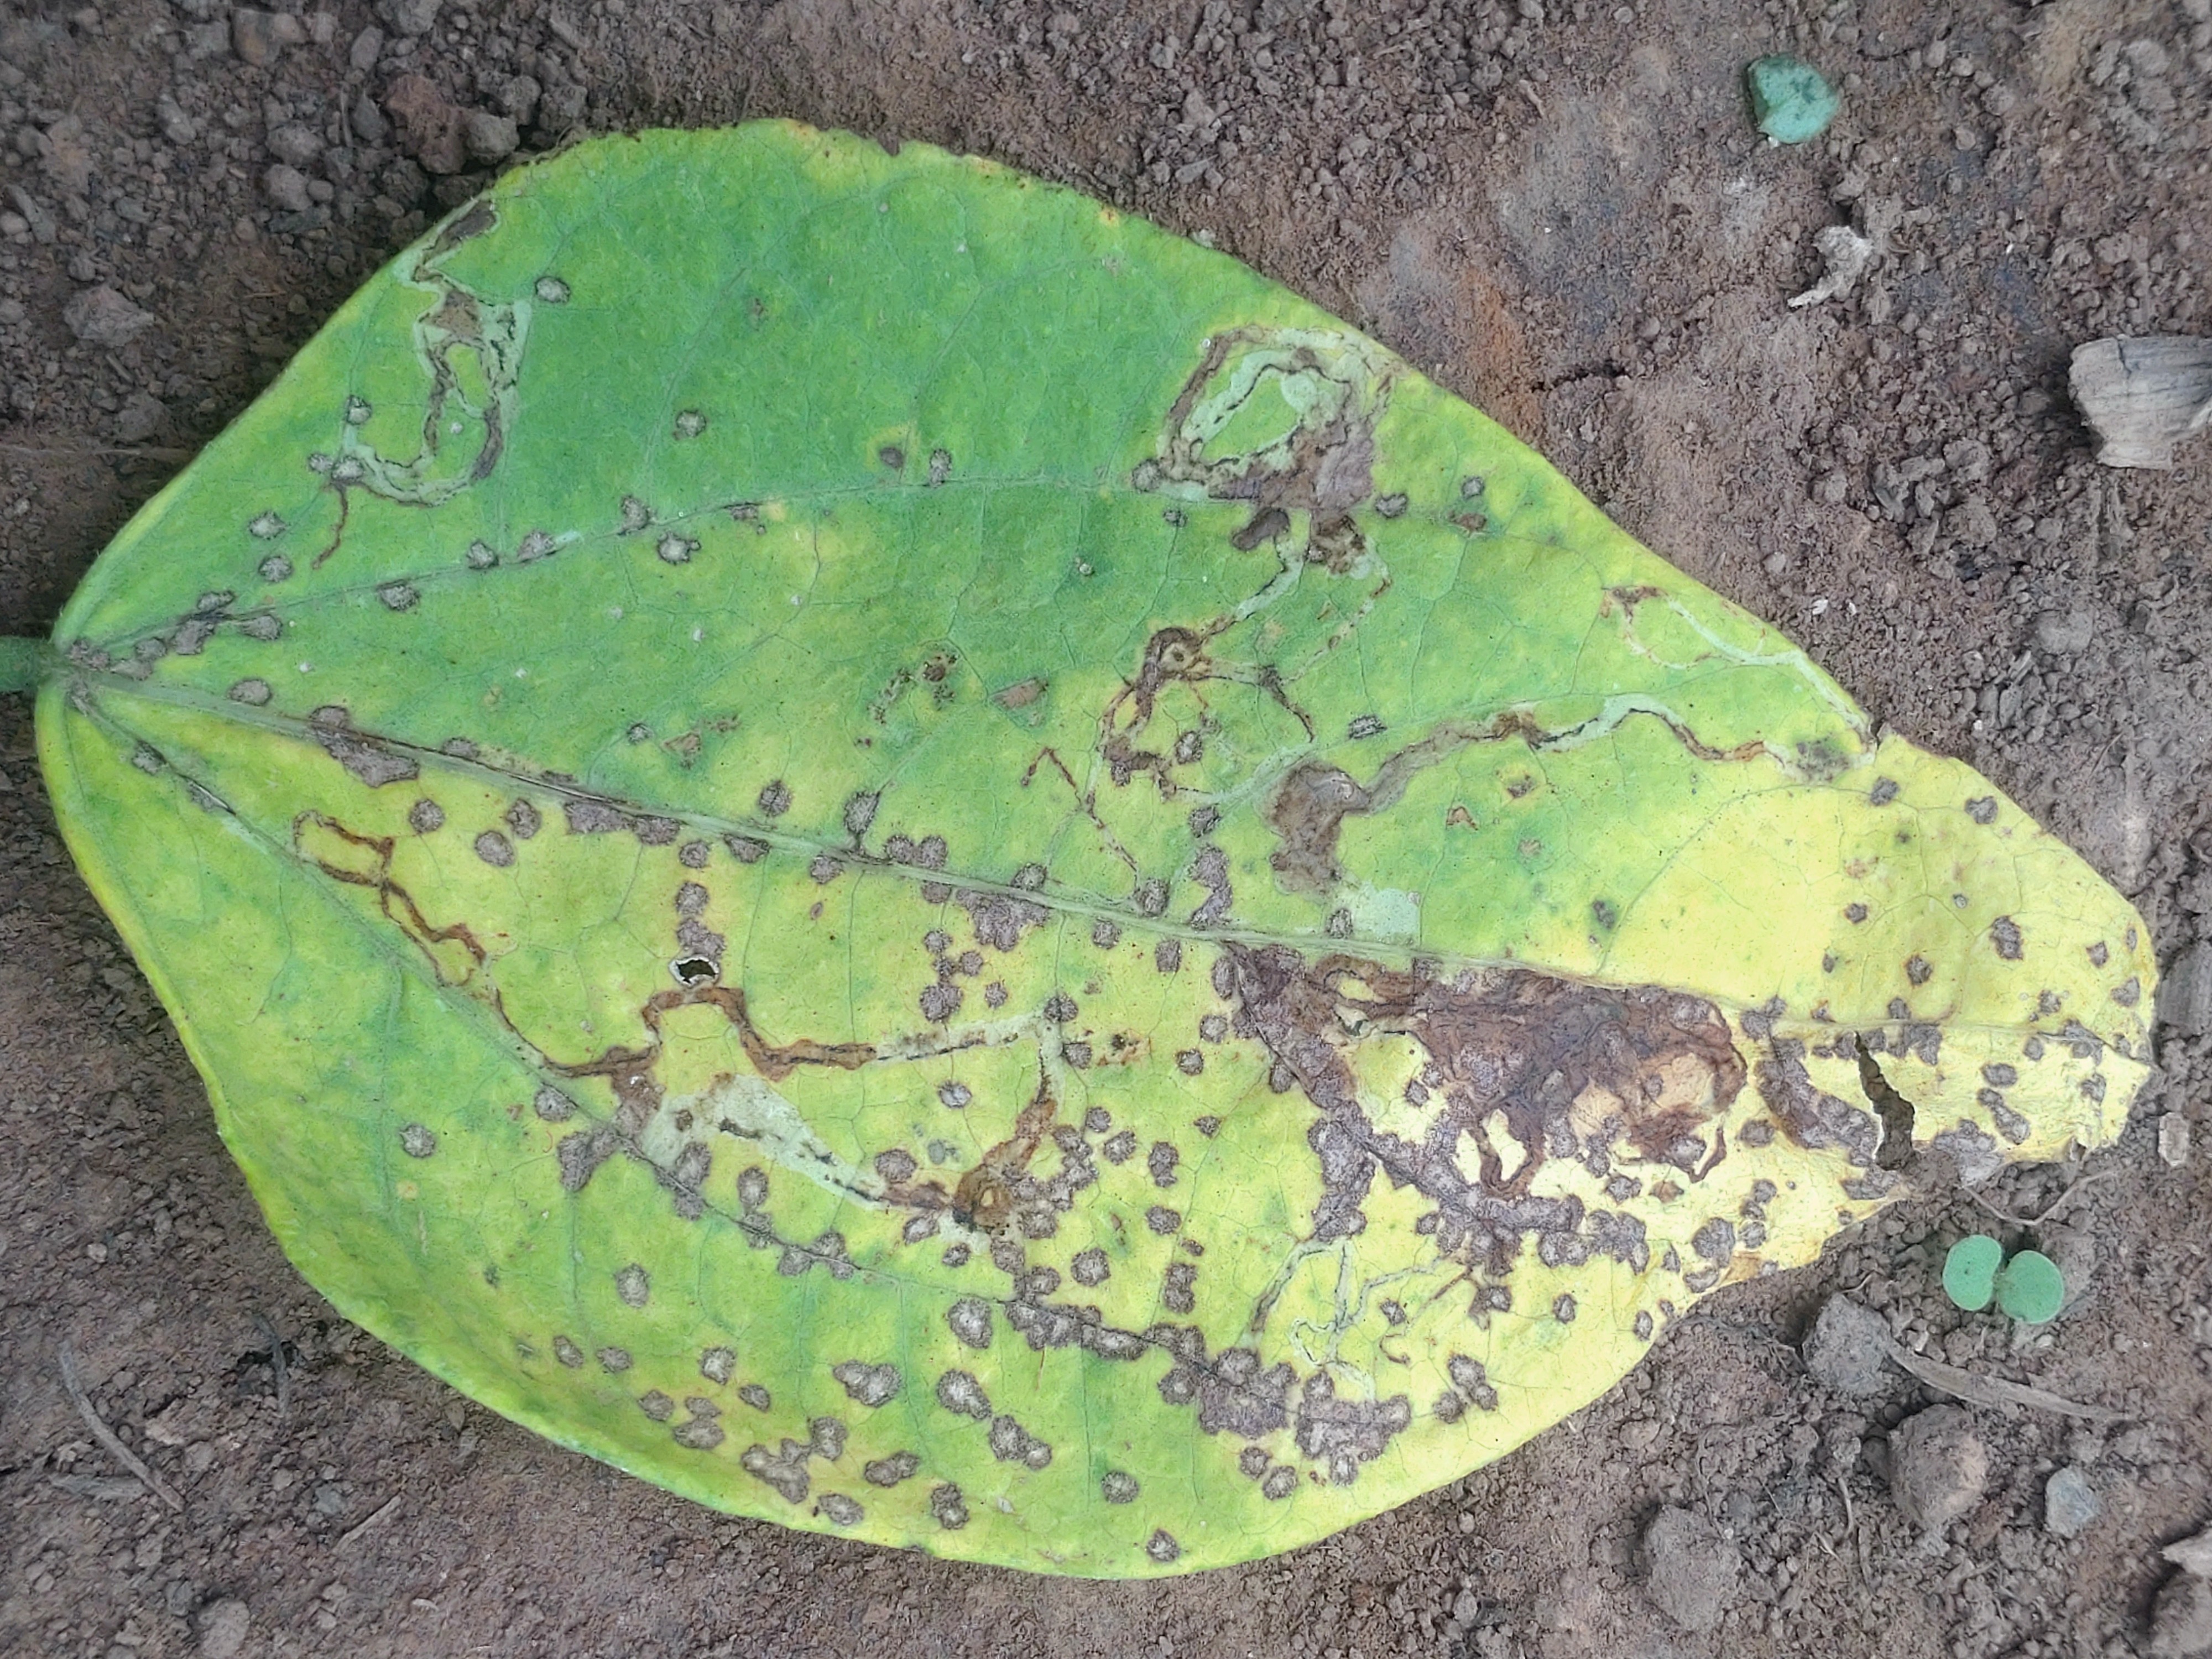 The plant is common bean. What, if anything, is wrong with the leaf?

anthracnose
